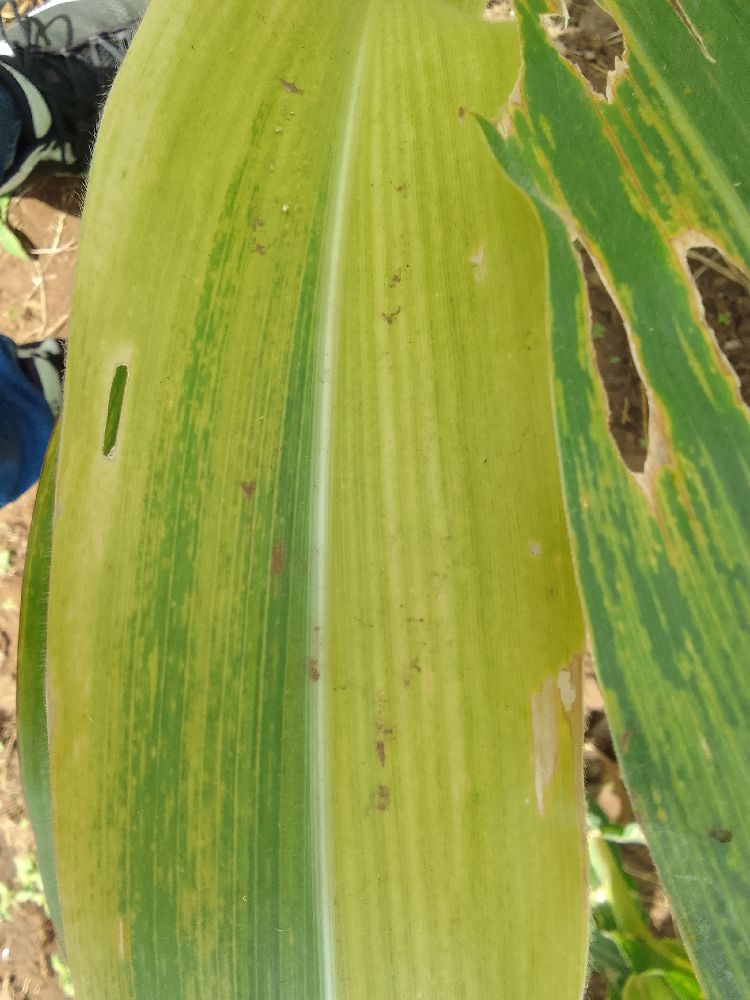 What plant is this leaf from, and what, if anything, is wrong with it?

maize, maize lethal necrosis
